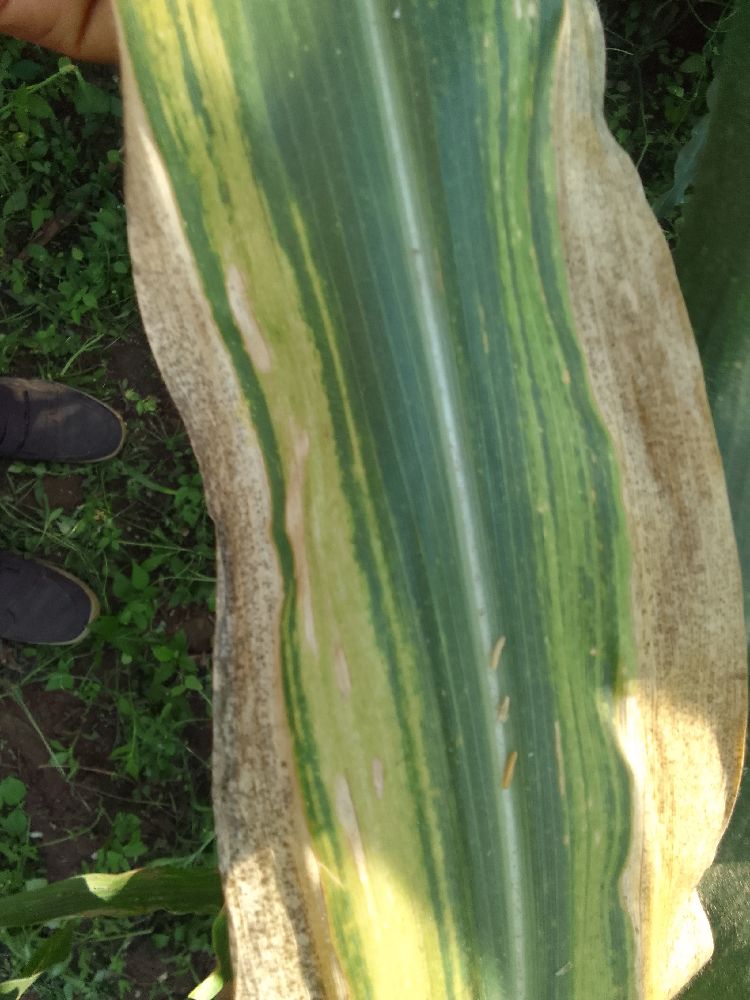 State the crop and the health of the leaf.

maize, maize lethal necrosis
